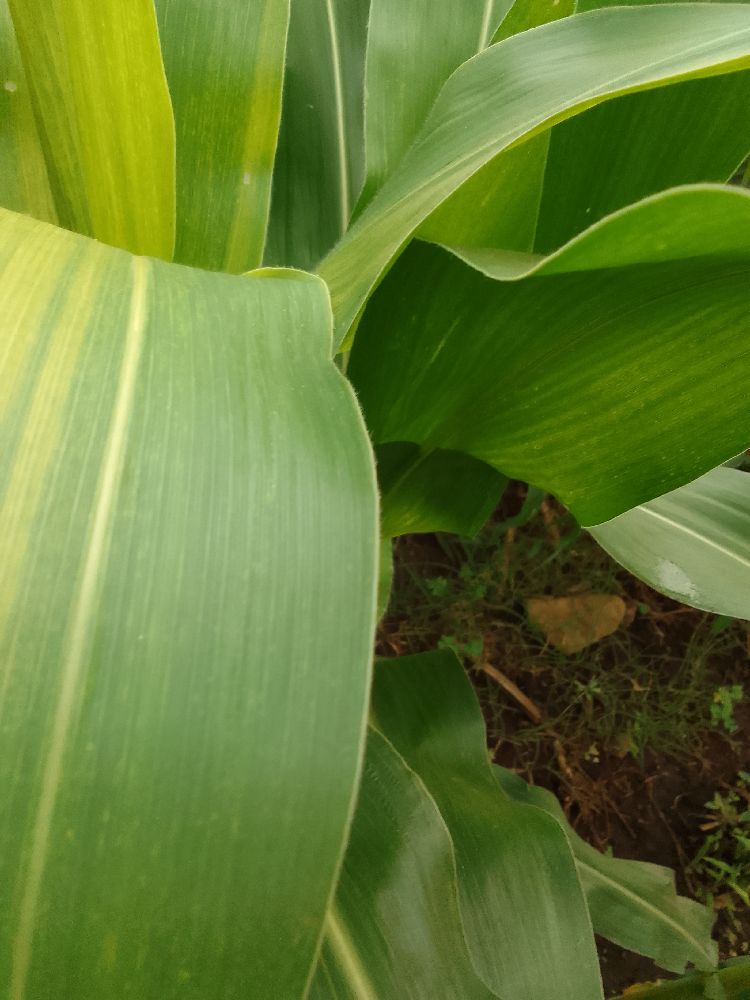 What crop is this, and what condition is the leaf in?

maize, maize lethal necrosis
